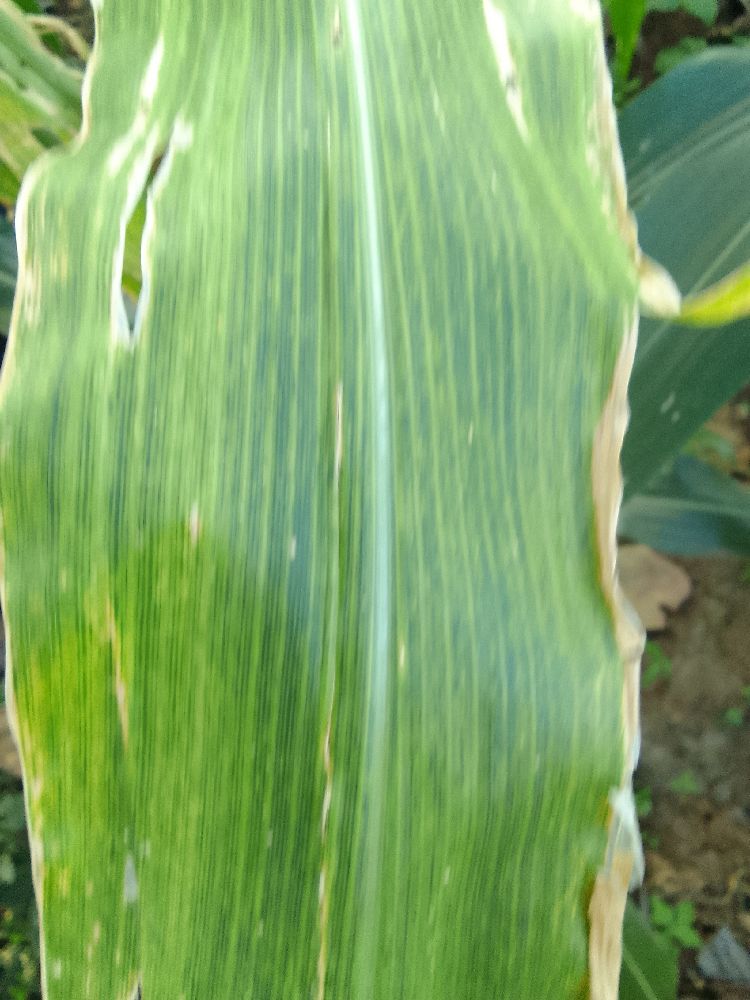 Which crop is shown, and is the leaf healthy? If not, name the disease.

maize, maize lethal necrosis
